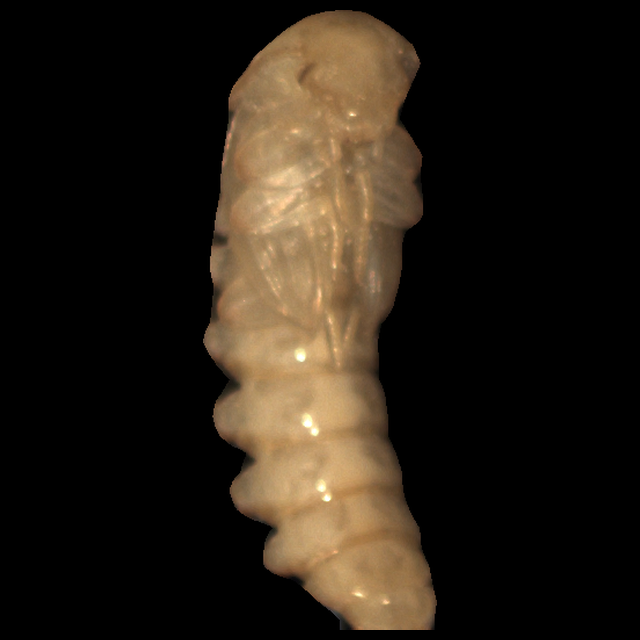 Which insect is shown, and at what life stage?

mealworm pupa
